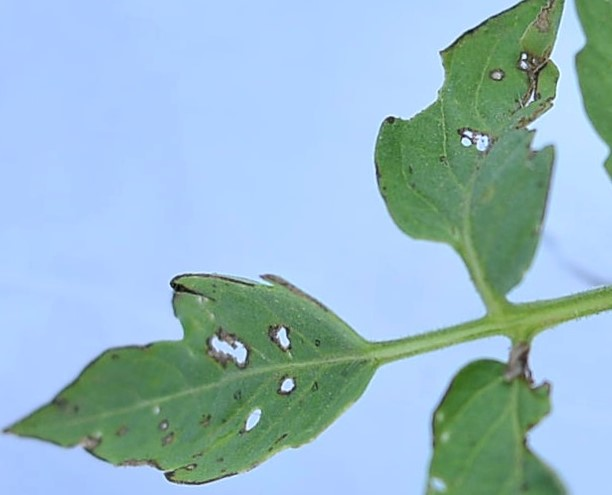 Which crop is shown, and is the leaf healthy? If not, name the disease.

tomato, infected
